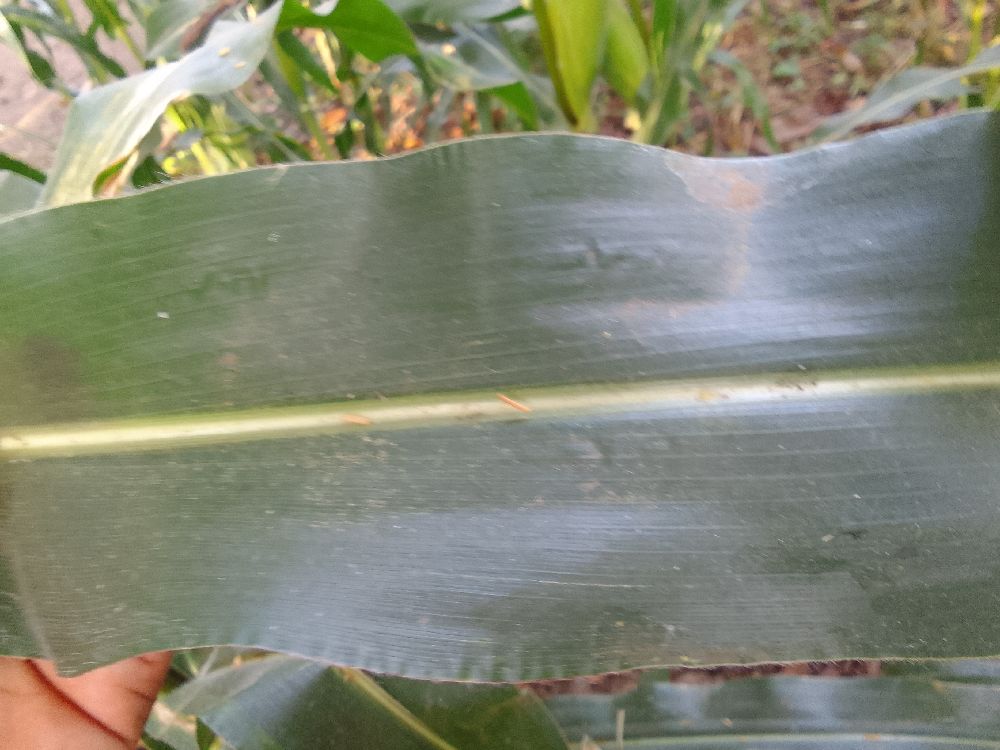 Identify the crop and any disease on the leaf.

maize, healthy
